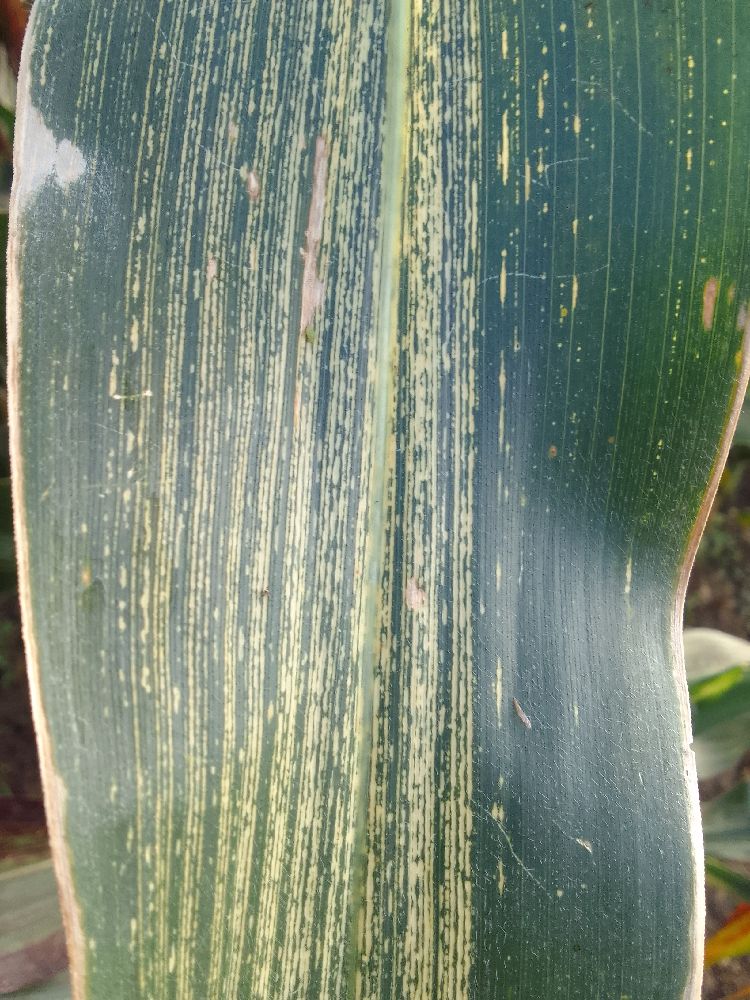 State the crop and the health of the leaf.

maize, maize streak virus
